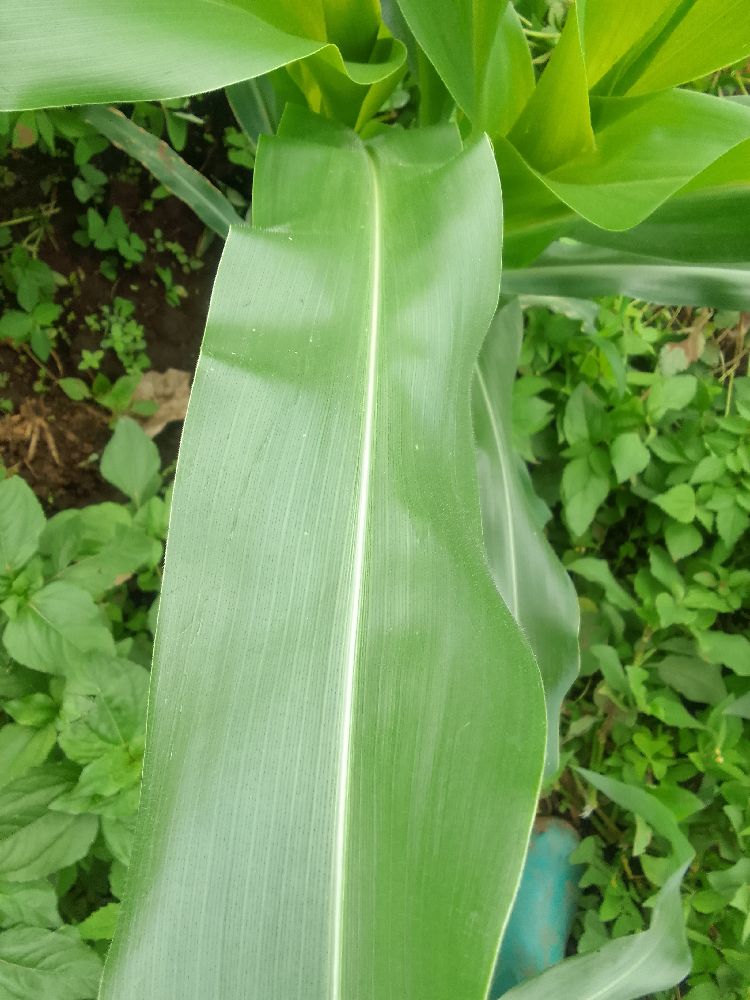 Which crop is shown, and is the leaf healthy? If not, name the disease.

maize, healthy
